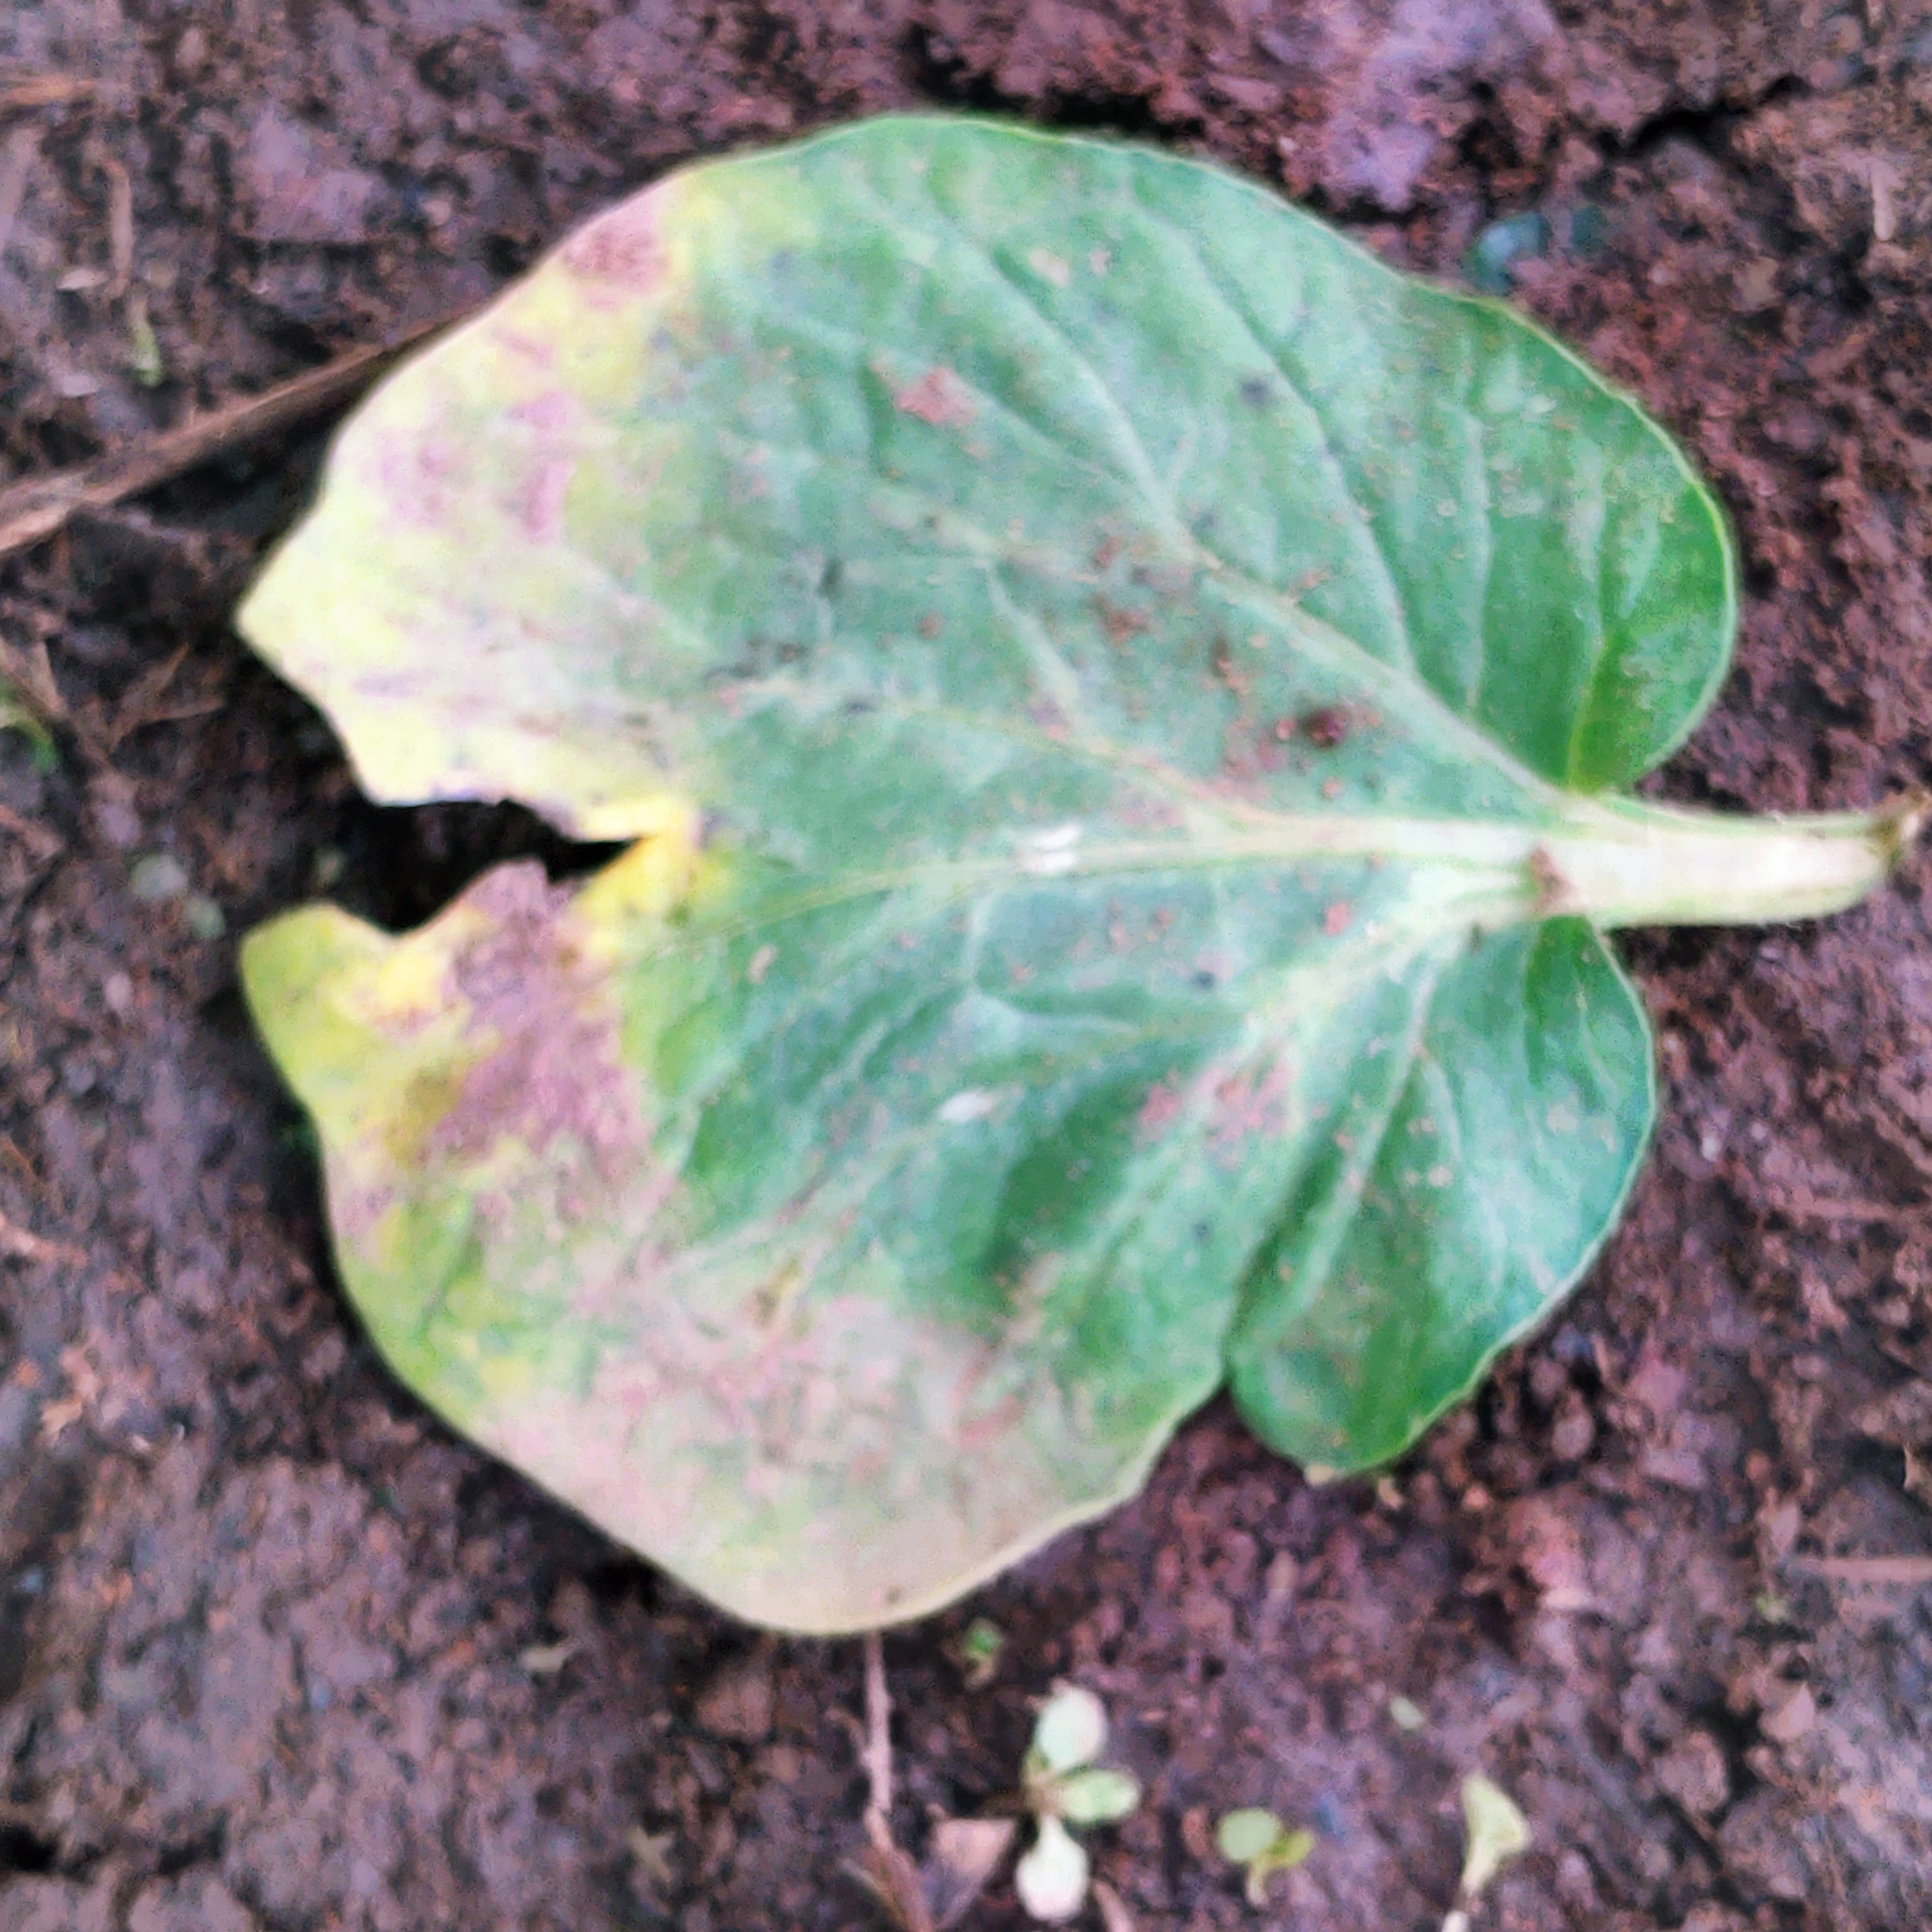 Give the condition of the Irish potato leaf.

late blight
